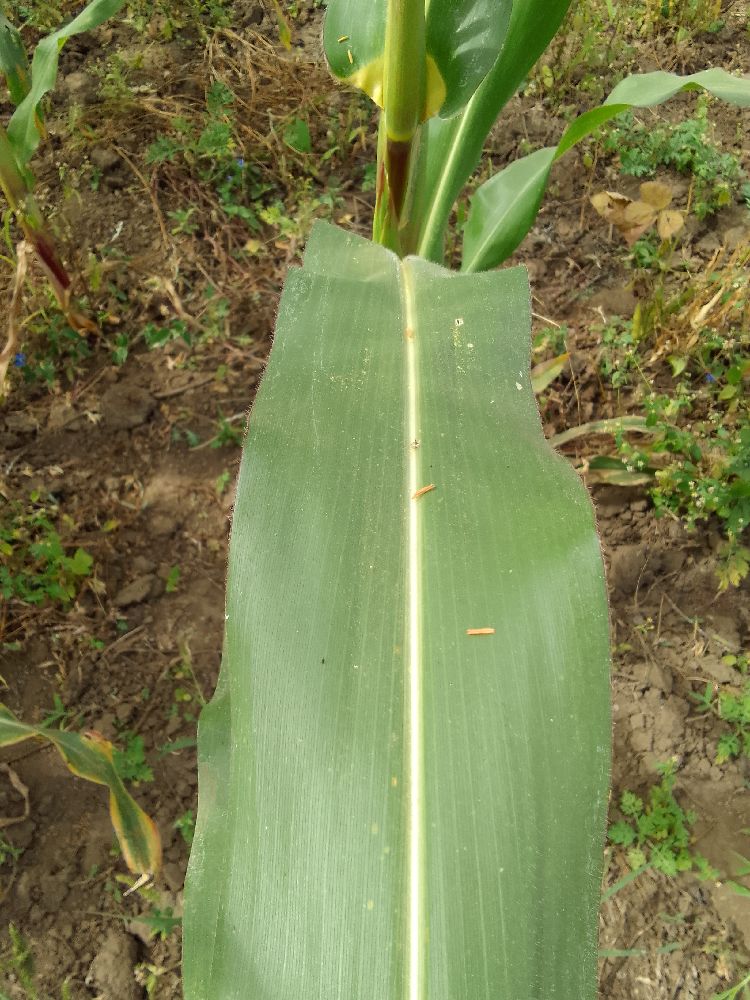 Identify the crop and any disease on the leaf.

maize, healthy
